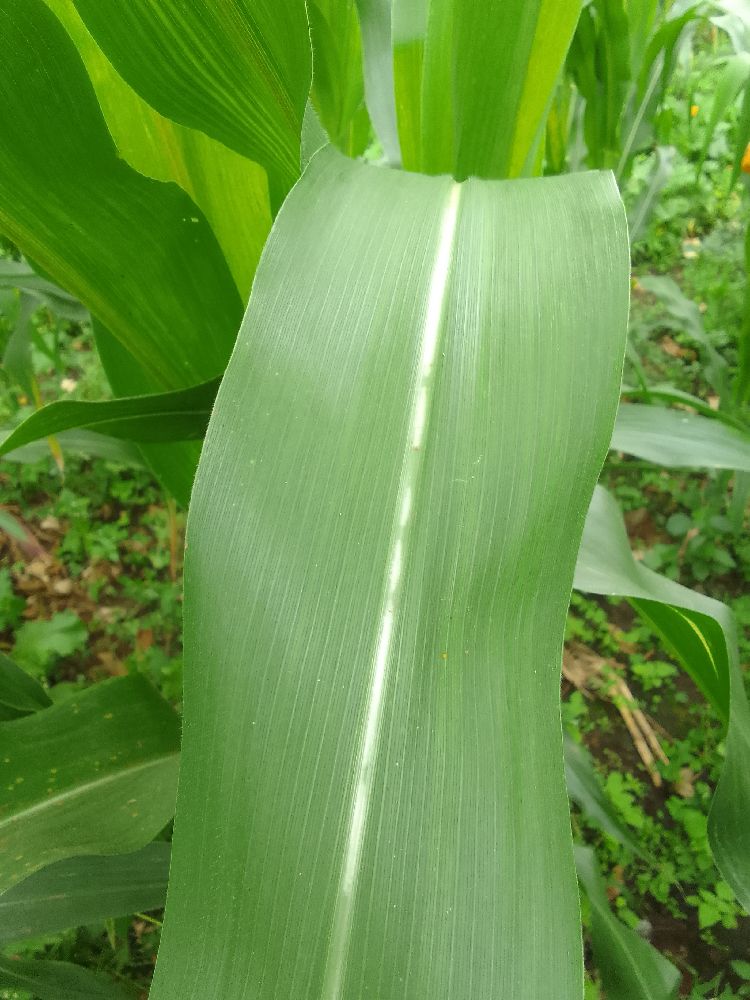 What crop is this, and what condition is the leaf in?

maize, healthy
